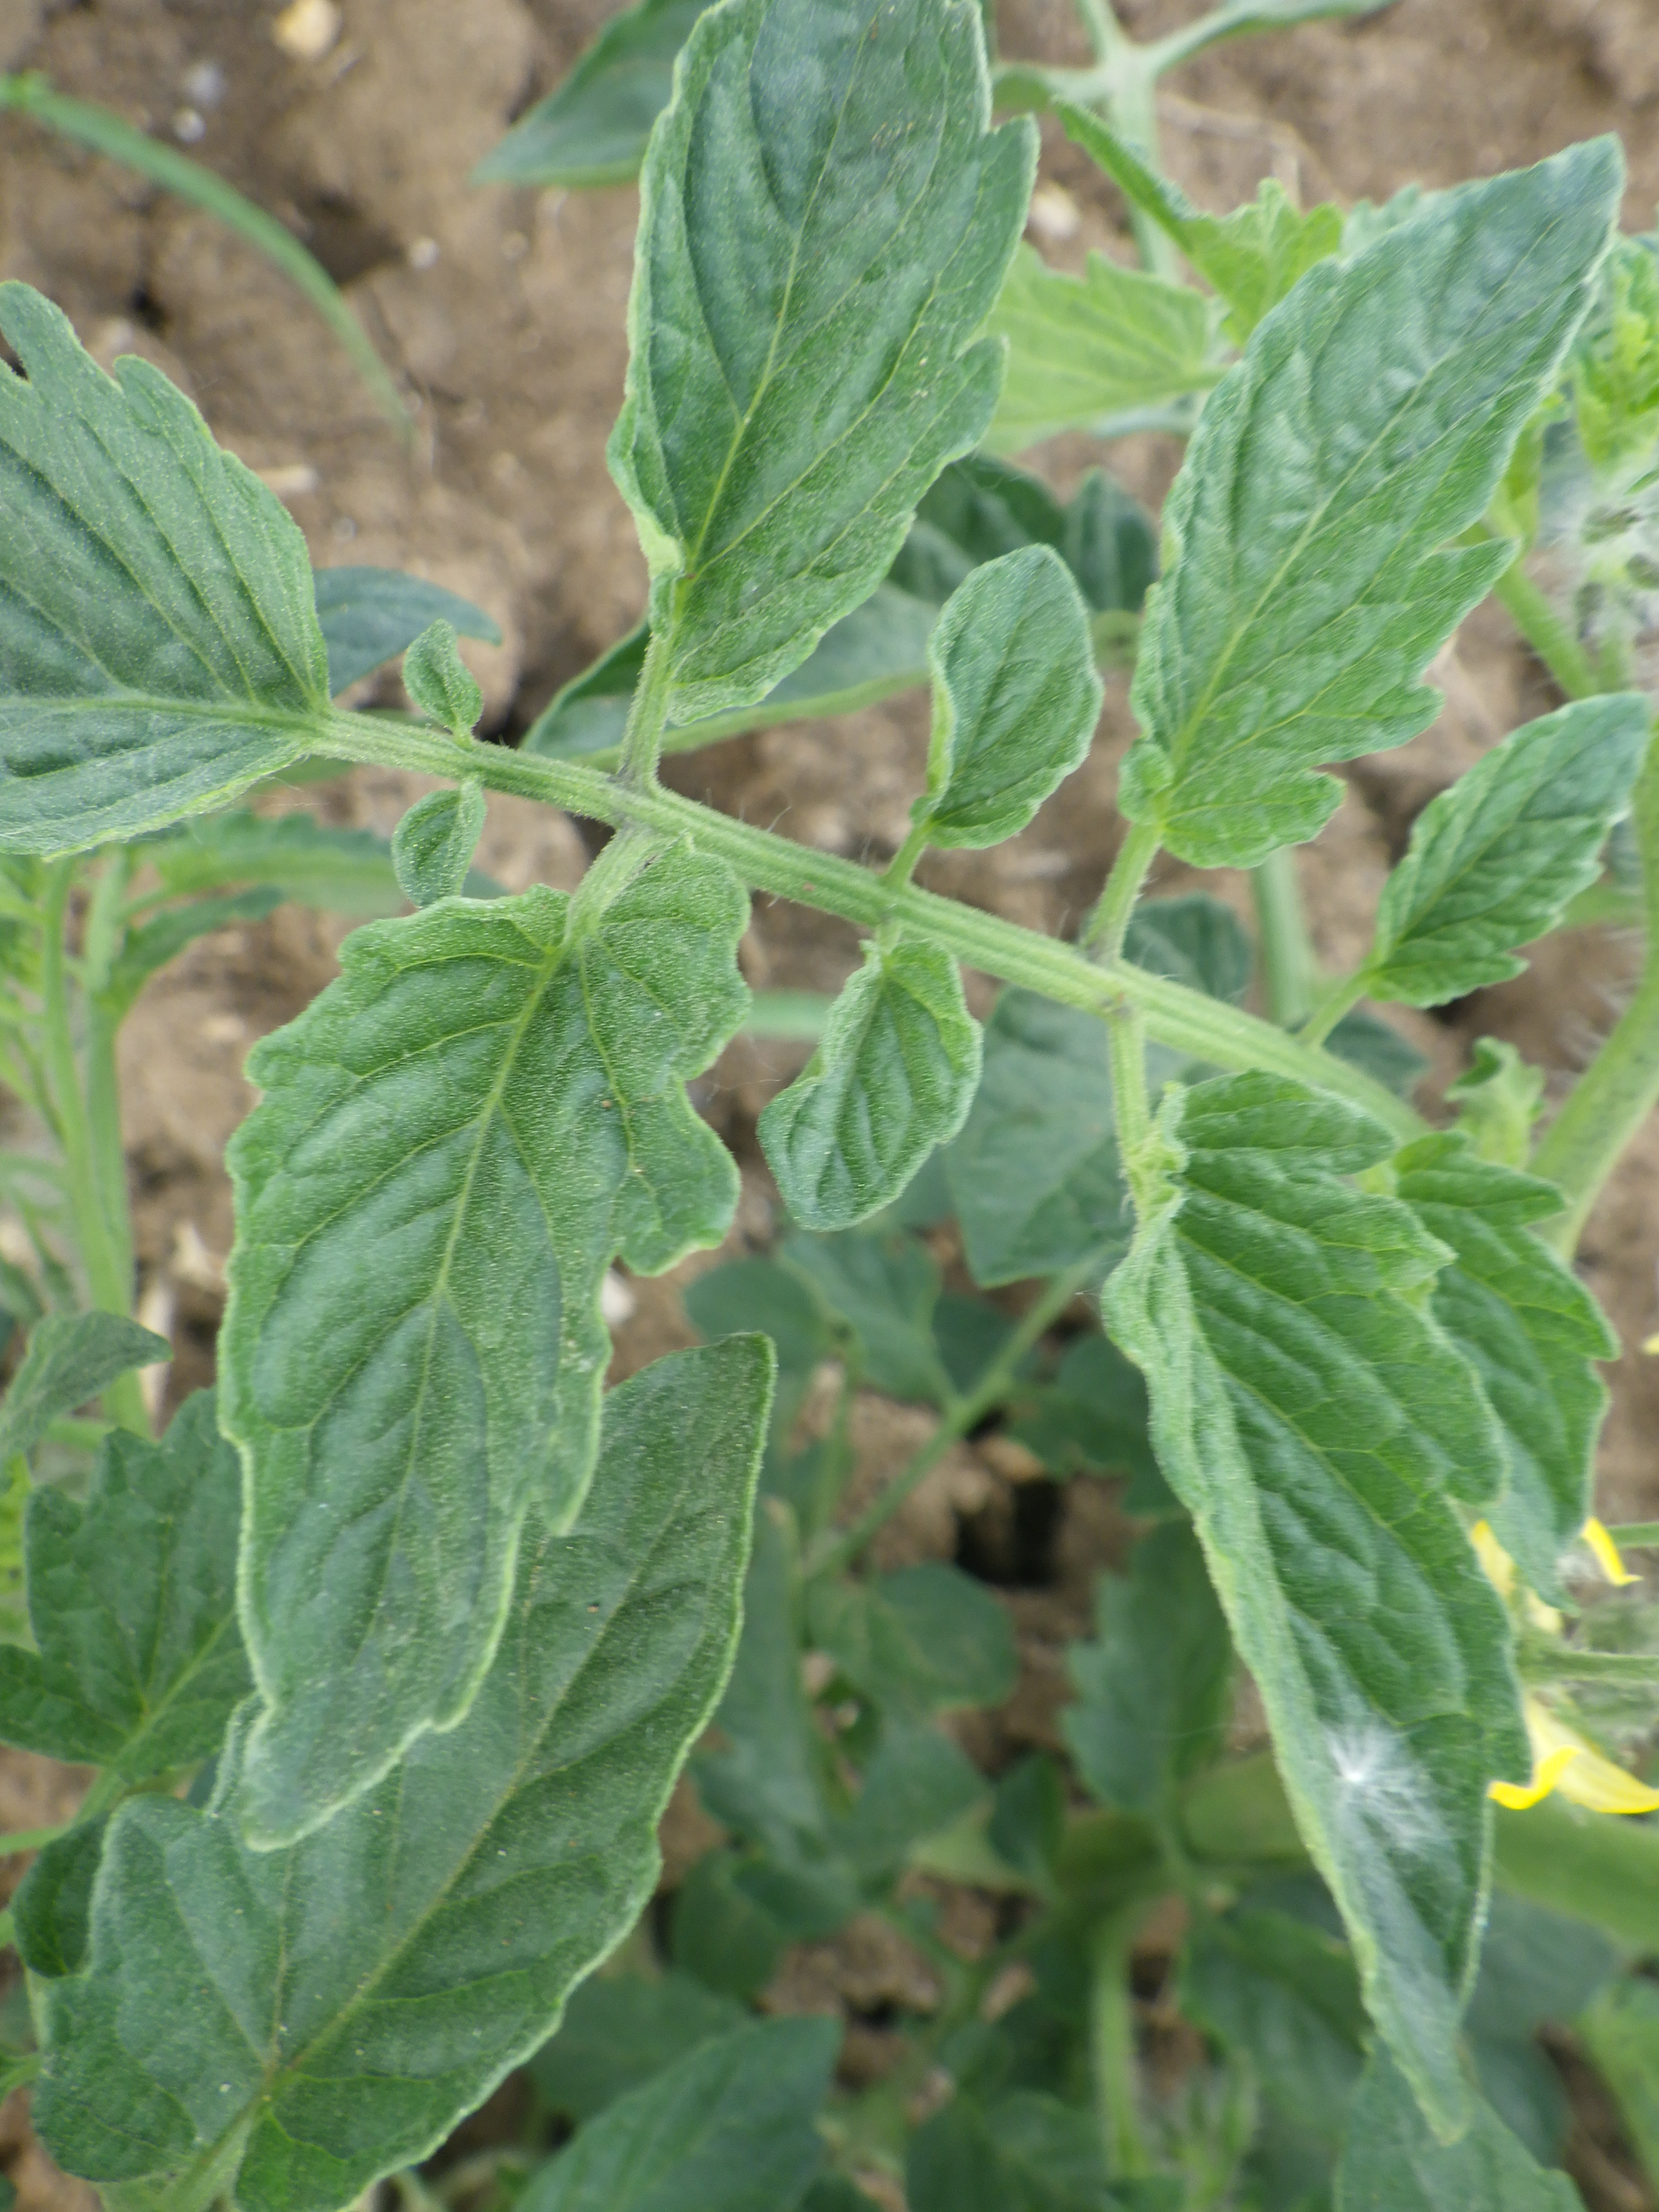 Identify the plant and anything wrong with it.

tomato, healthy
